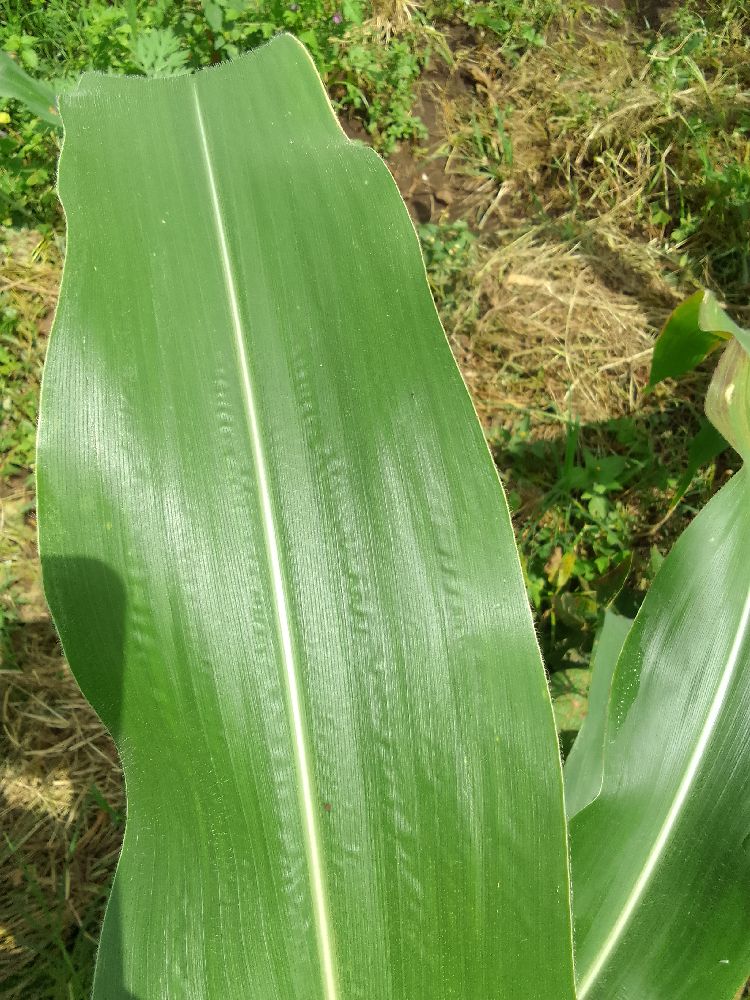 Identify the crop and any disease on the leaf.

maize, healthy
